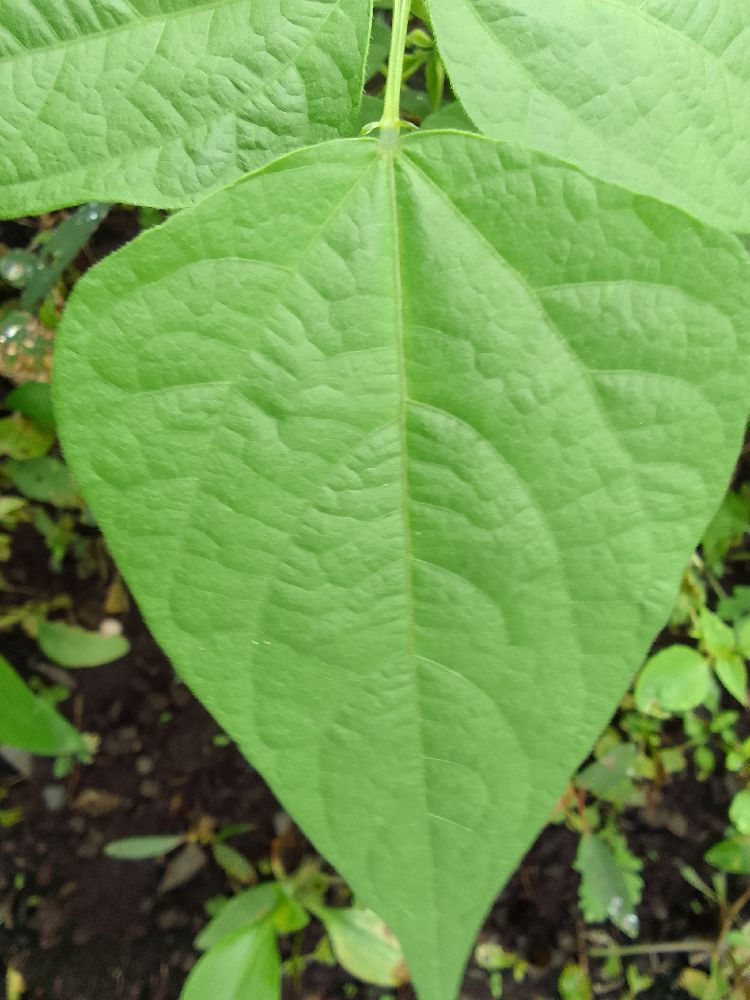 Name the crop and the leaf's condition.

common bean, healthy
